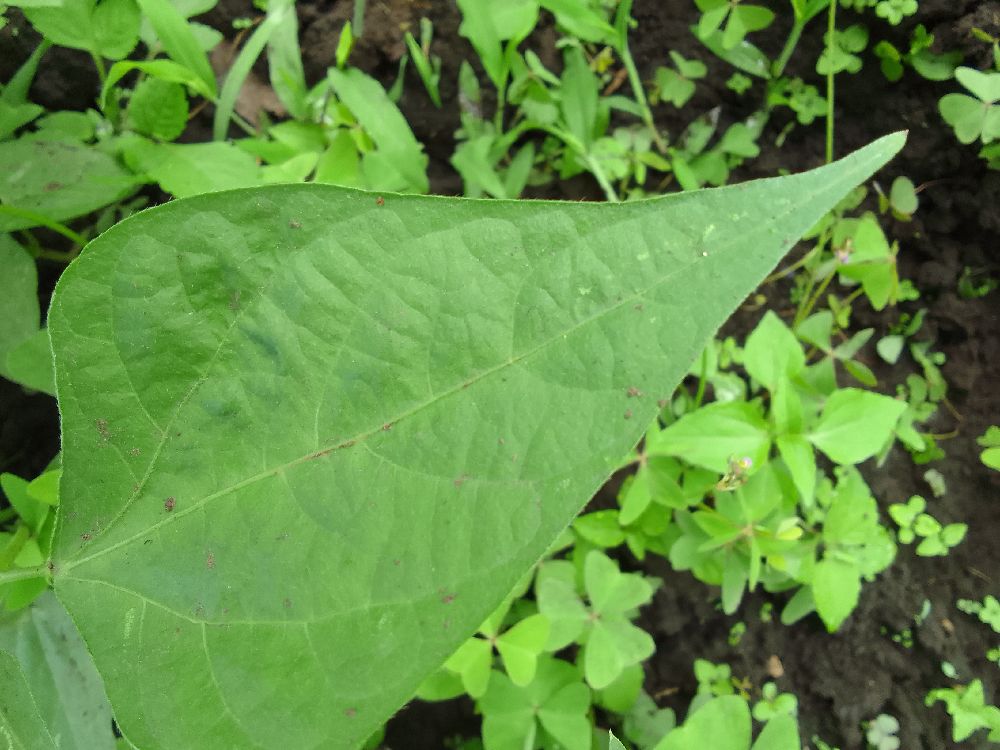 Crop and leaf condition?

common bean, healthy
